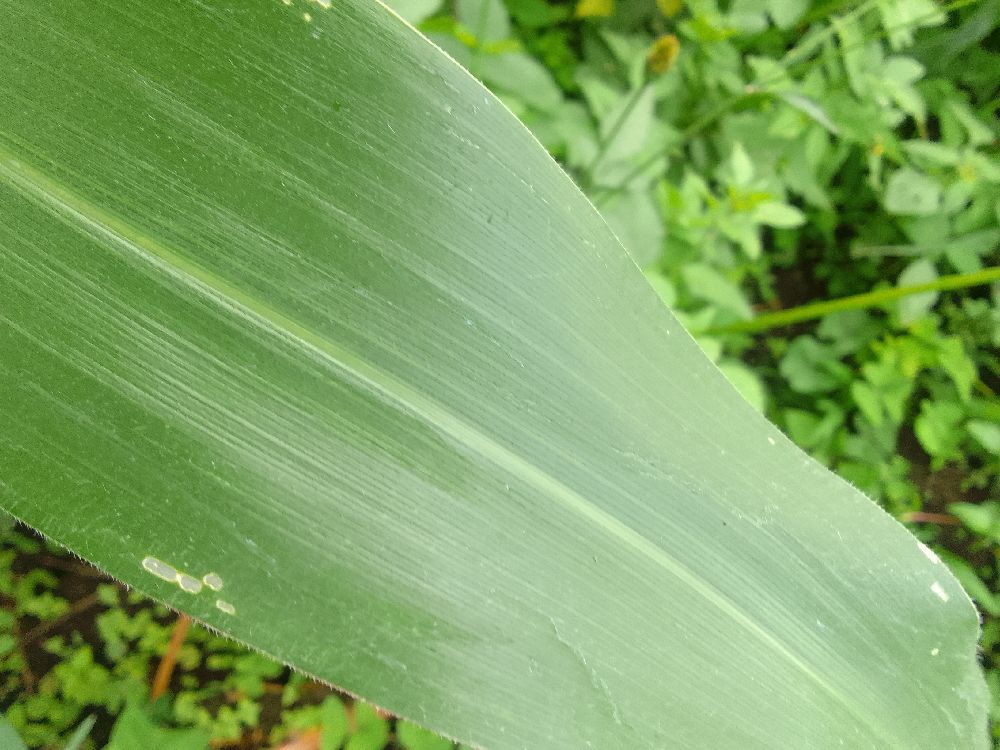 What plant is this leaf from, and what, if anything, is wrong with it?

maize, healthy
